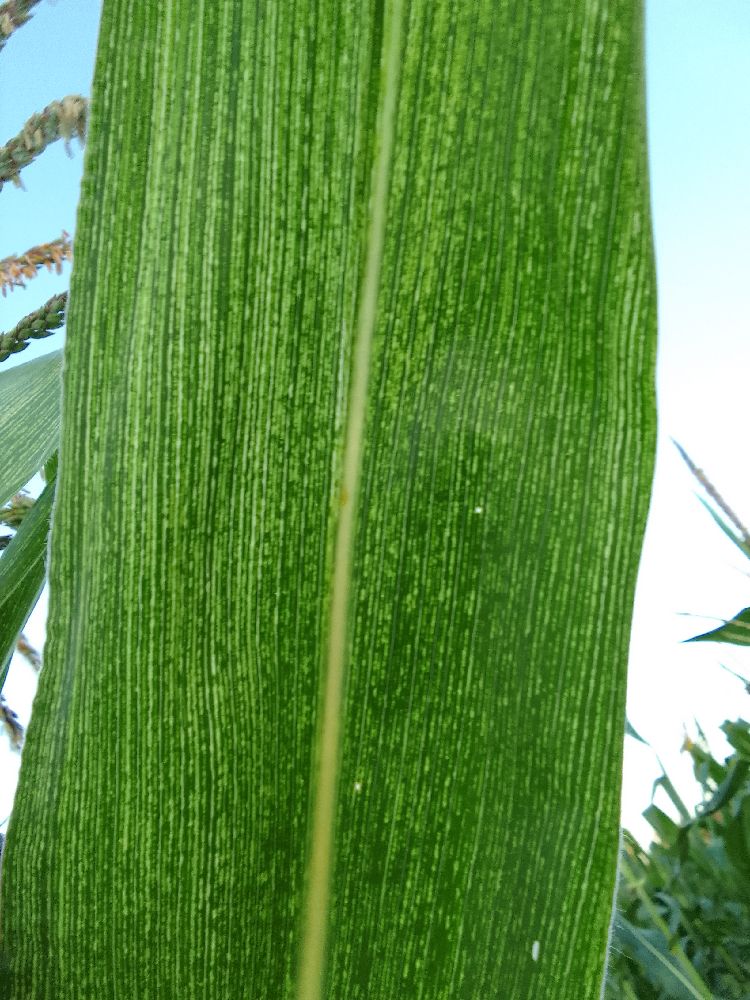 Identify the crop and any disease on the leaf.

maize, maize streak virus
